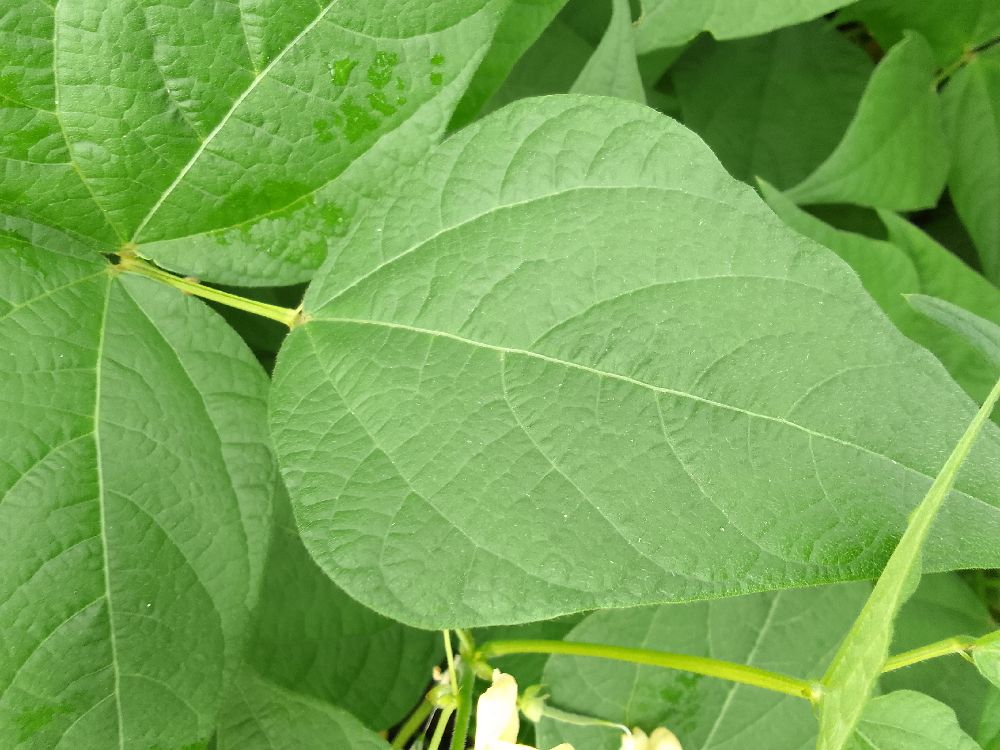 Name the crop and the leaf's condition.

common bean, healthy
